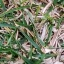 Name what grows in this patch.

grass
